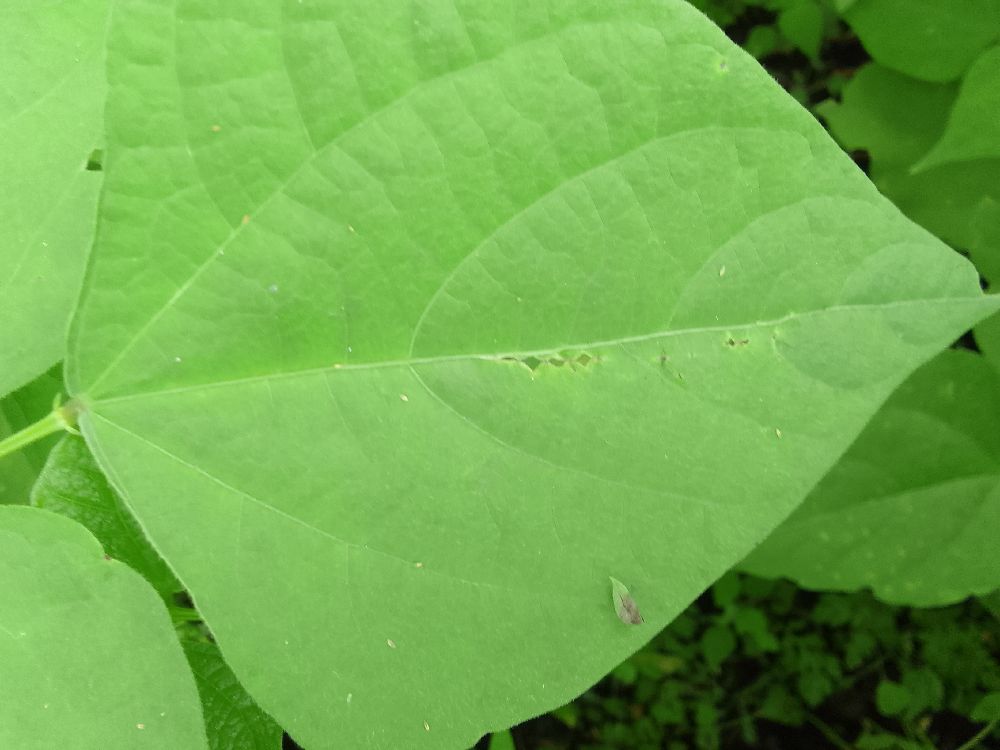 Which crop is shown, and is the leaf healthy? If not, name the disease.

common bean, healthy
